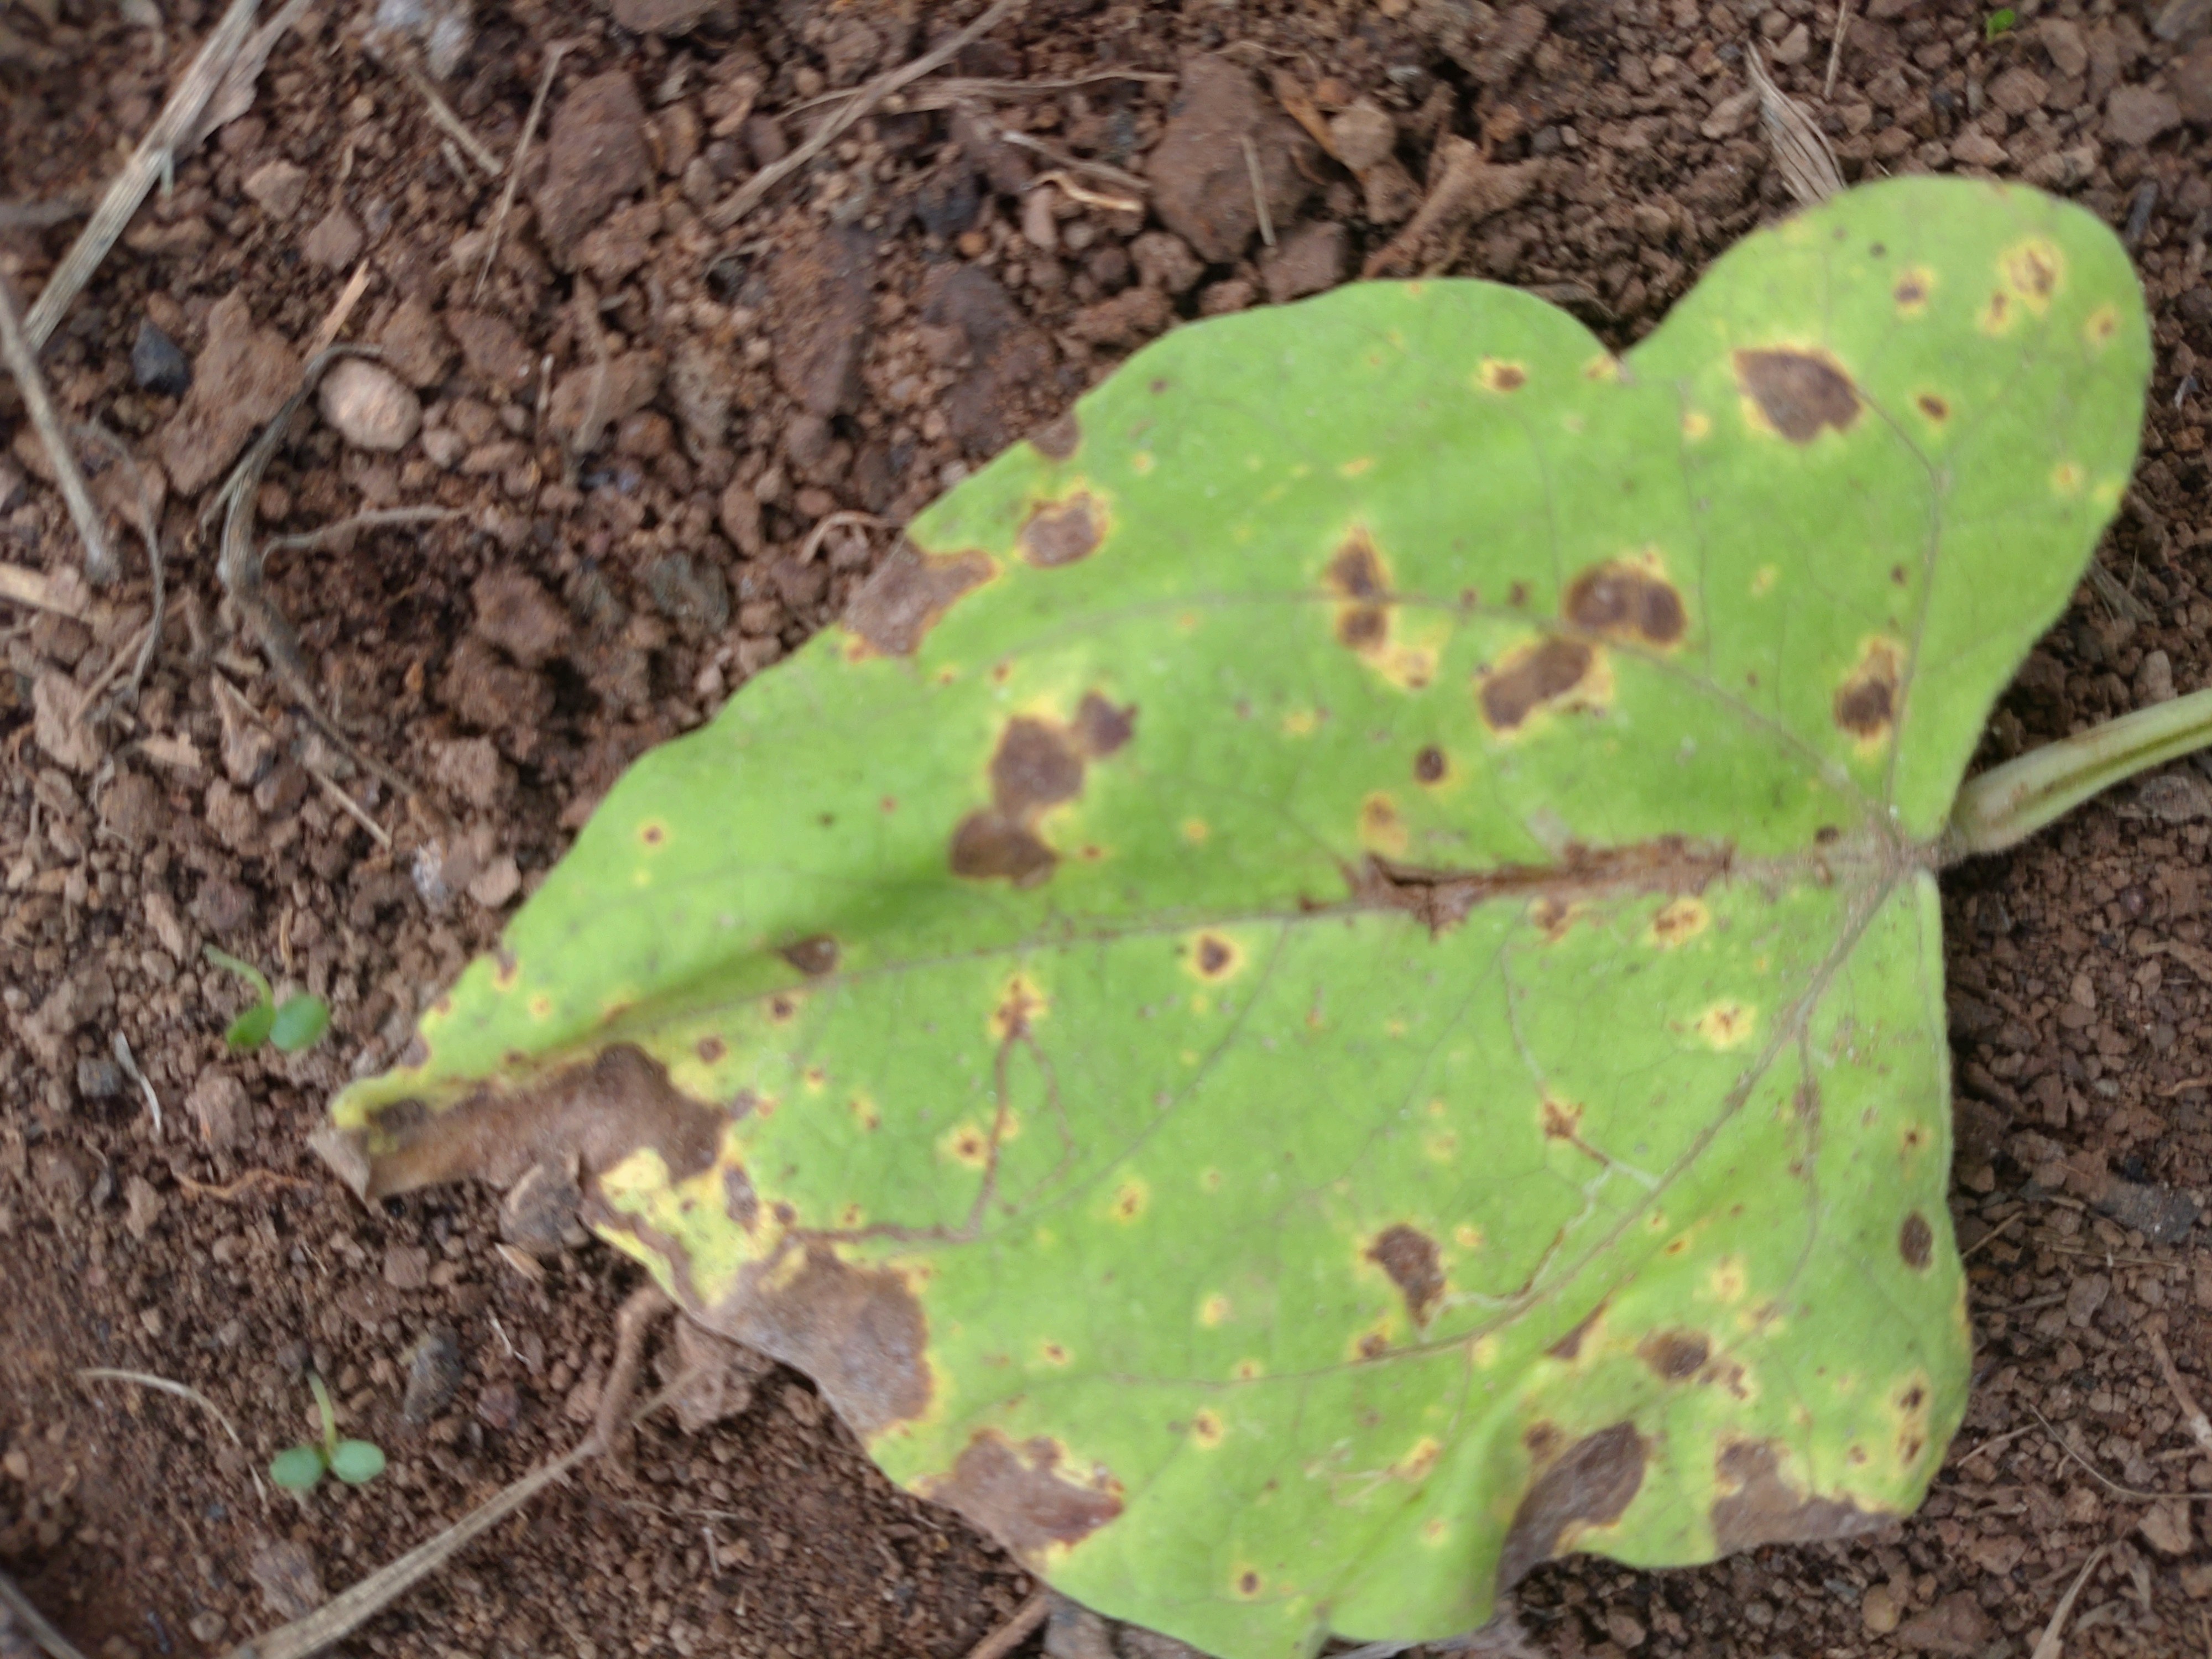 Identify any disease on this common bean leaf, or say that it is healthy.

rust
